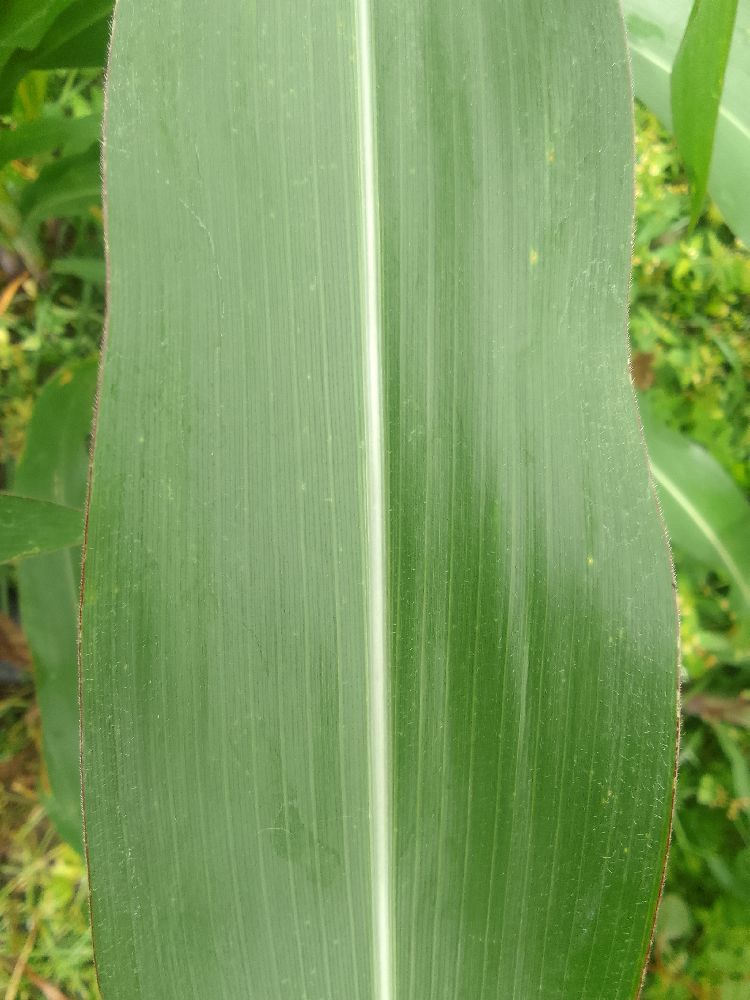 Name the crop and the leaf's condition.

maize, healthy
